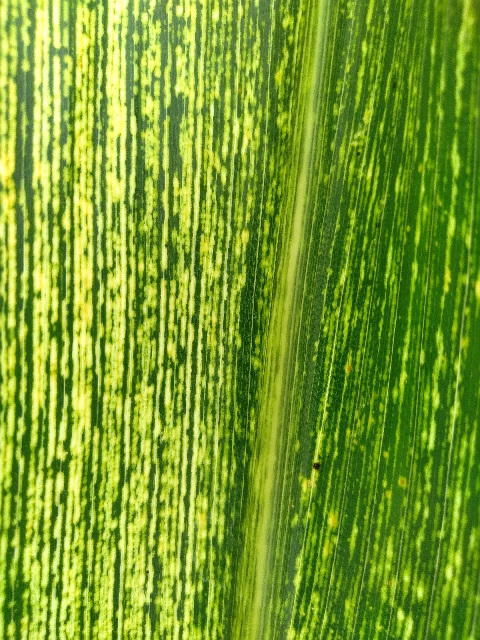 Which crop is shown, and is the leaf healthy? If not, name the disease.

maize, maize streak virus
